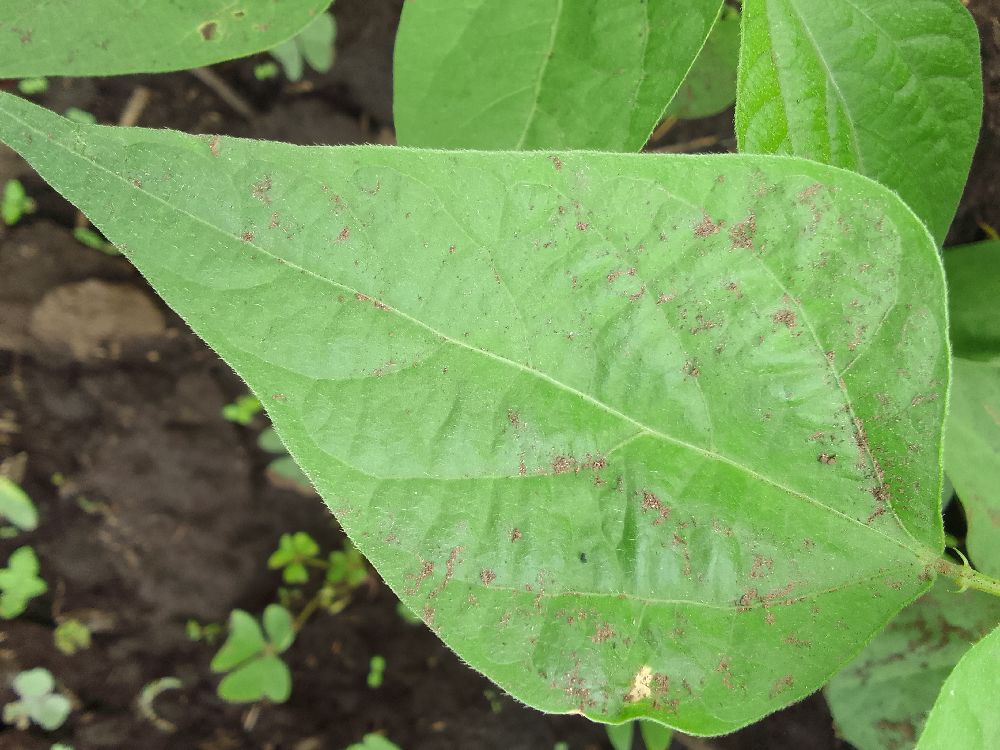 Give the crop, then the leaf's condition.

common bean, healthy
